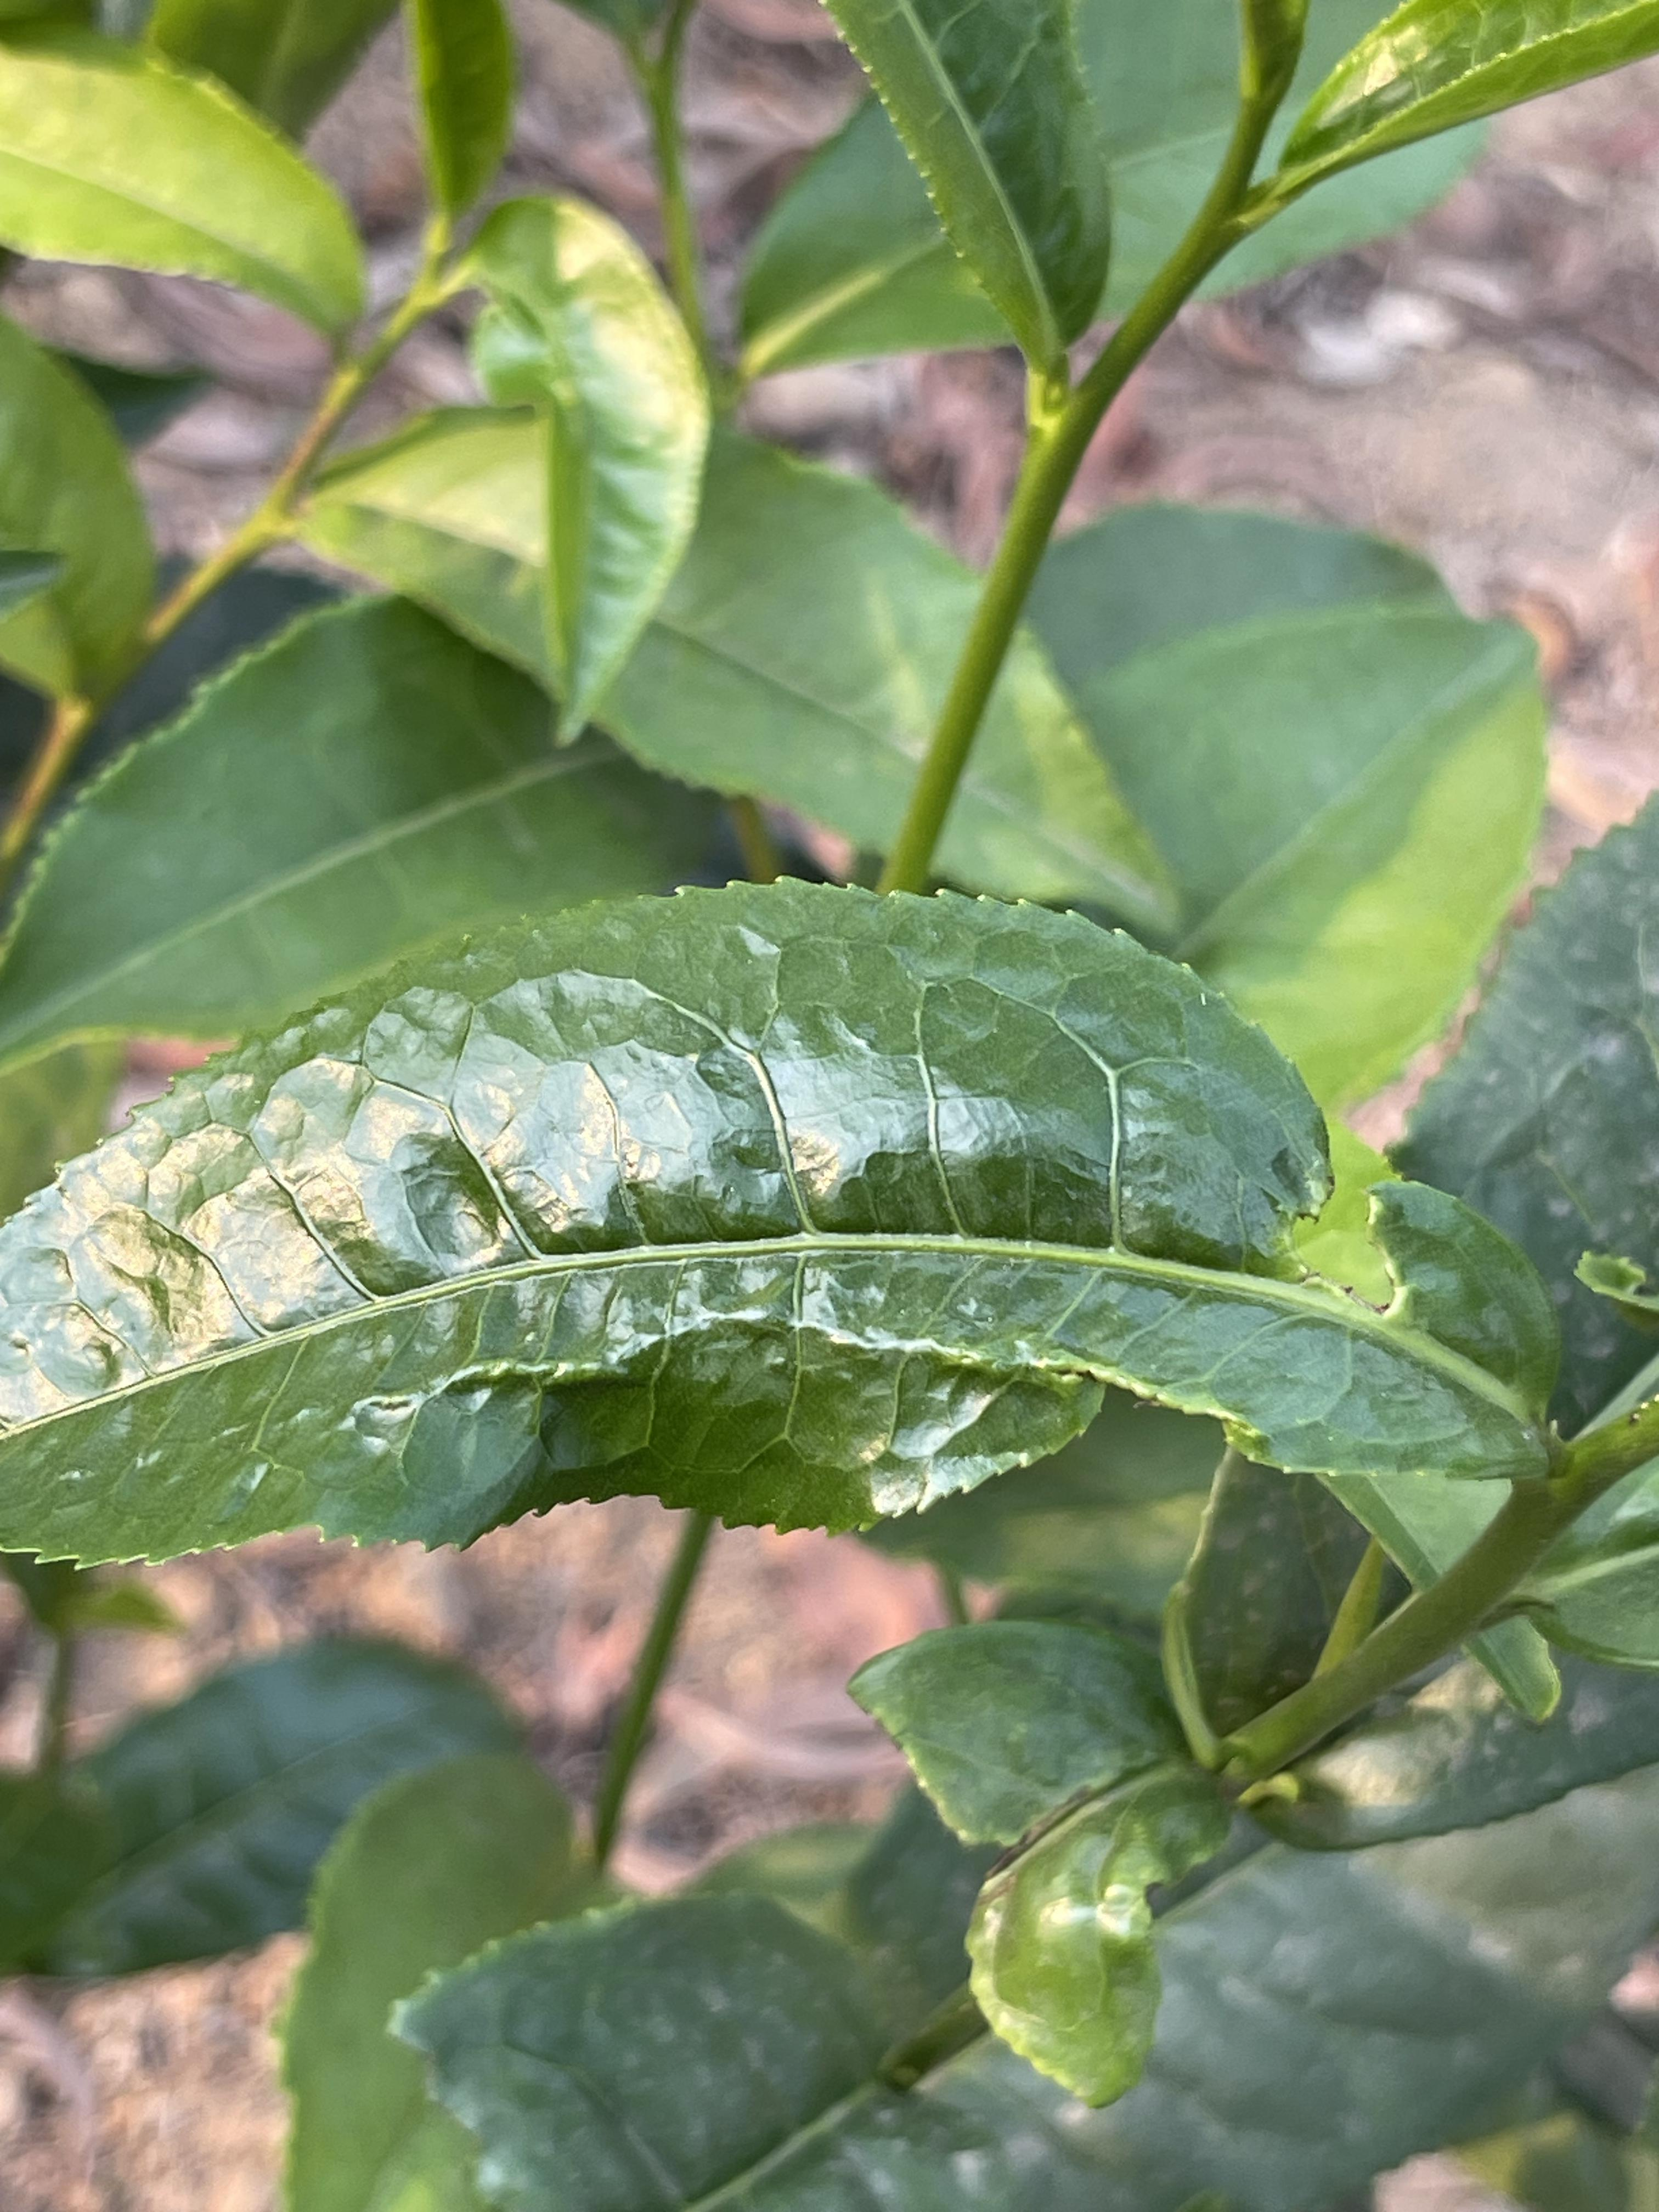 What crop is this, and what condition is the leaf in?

tea, helopeltis
